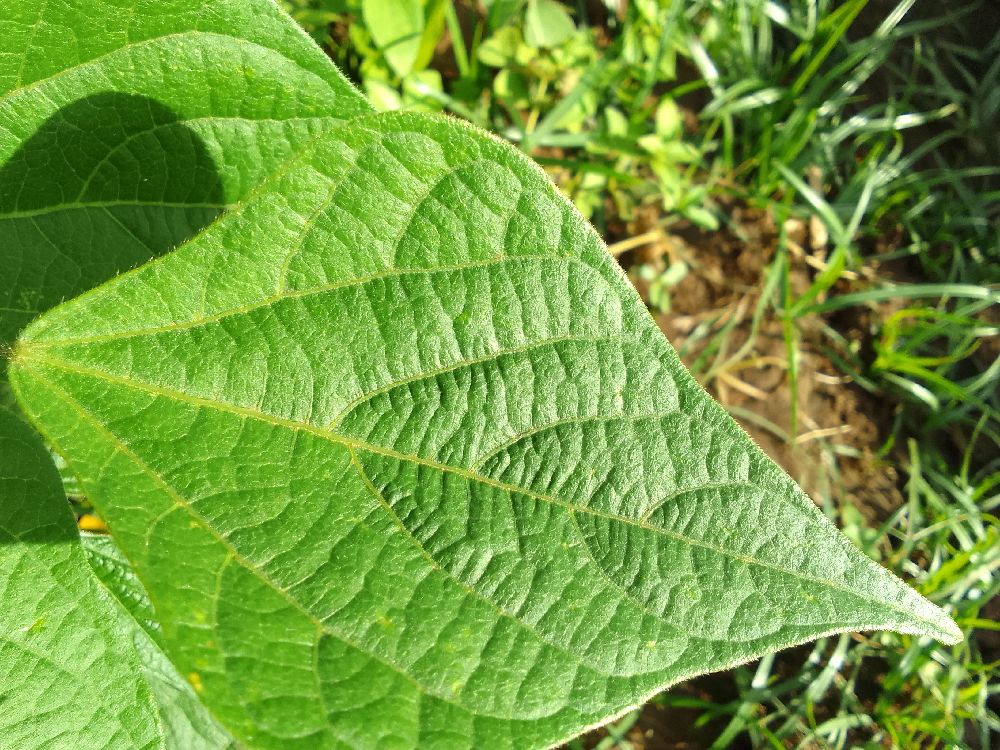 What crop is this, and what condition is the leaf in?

common bean, healthy
